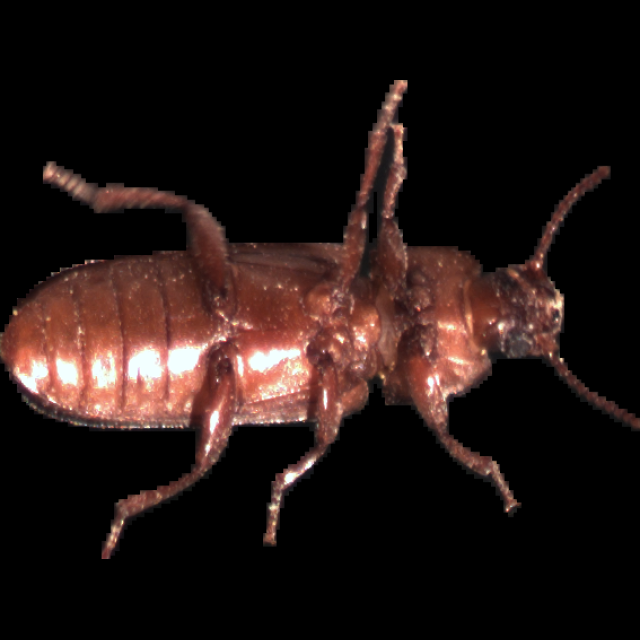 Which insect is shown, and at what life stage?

mealworm beetle
